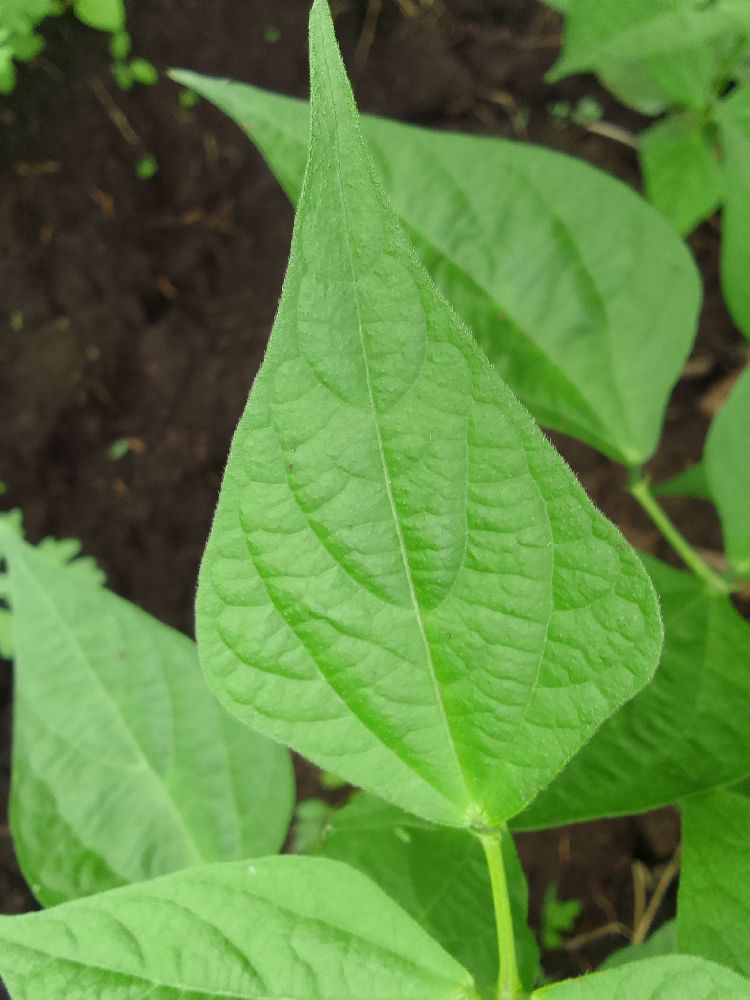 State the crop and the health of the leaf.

common bean, healthy
